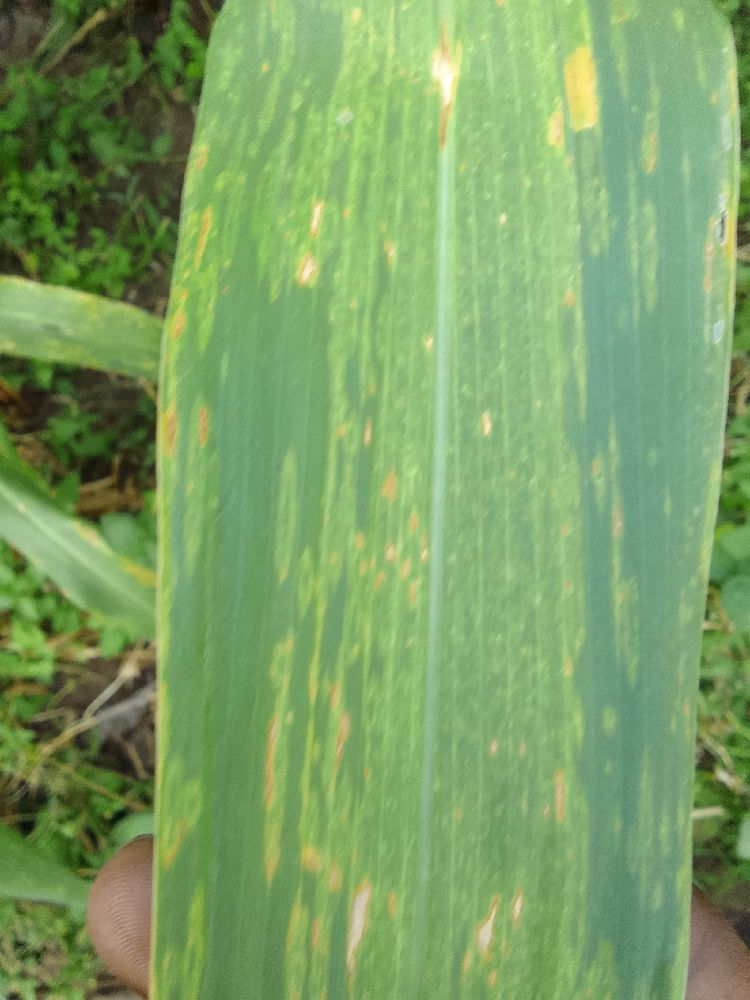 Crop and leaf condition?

maize, maize lethal necrosis
